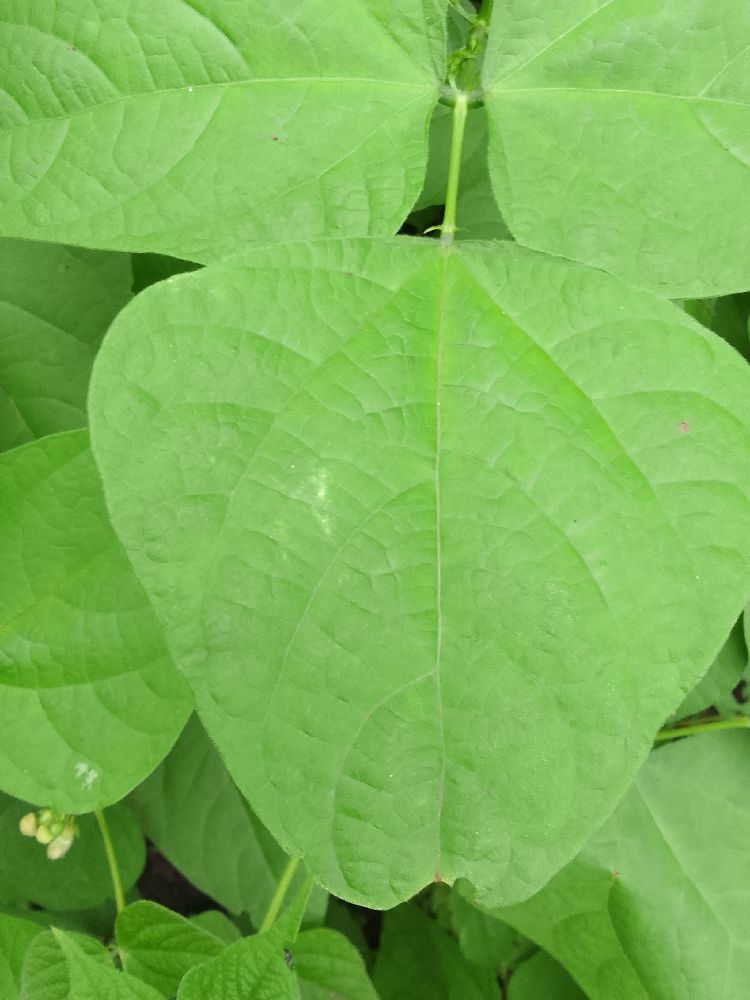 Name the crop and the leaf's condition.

common bean, healthy
